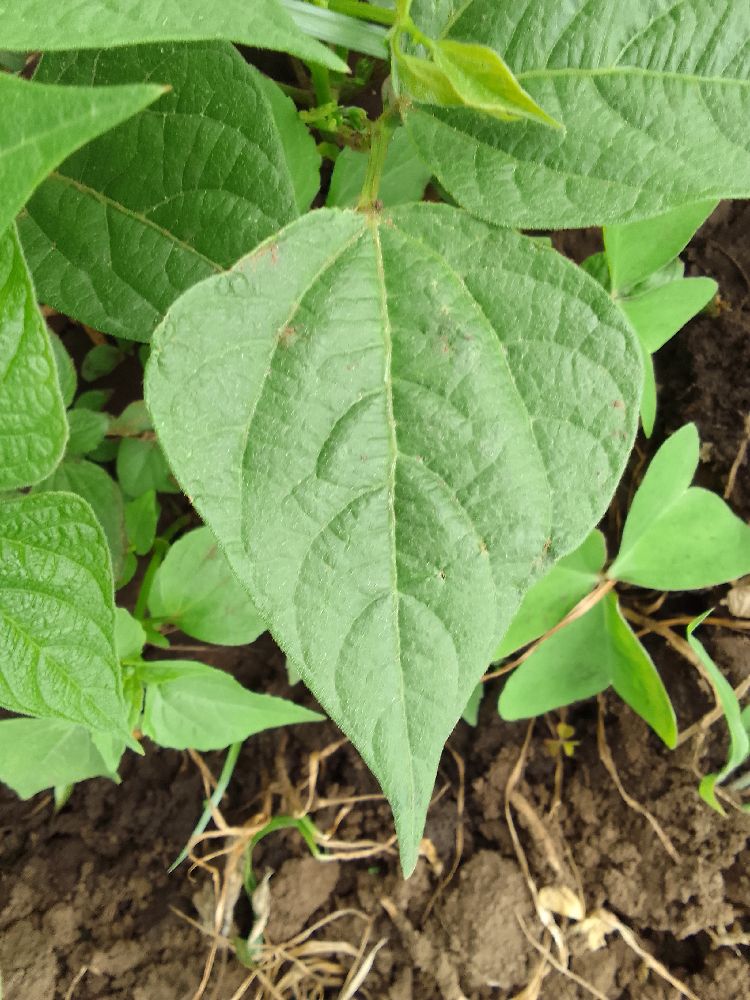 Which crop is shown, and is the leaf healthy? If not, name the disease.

common bean, healthy
